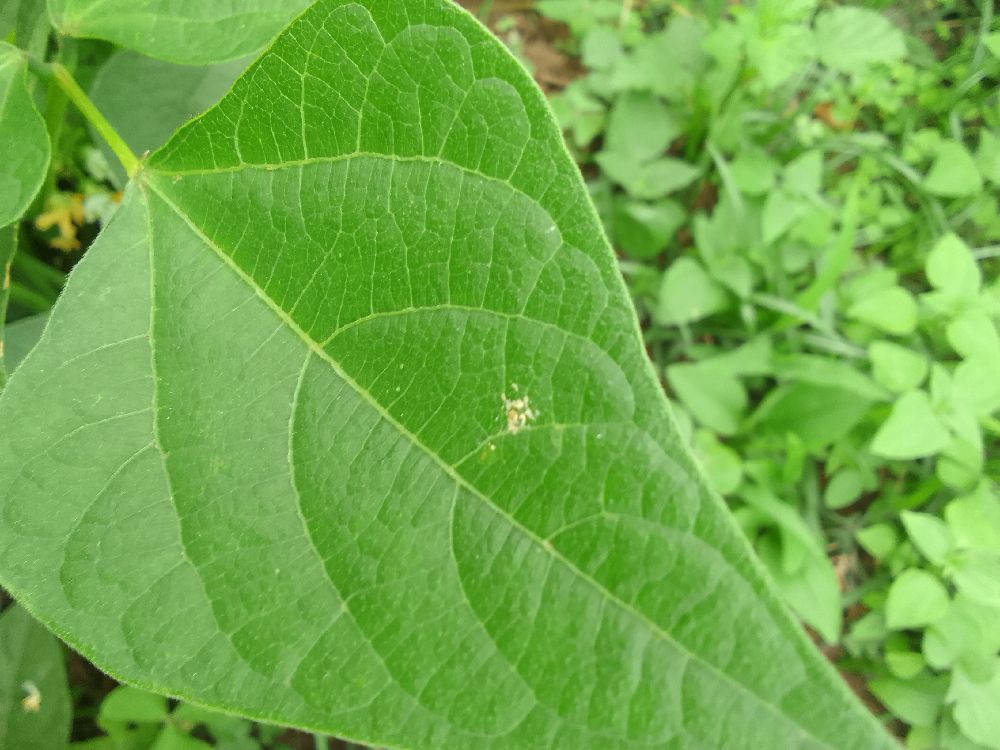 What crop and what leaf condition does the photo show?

common bean, healthy
